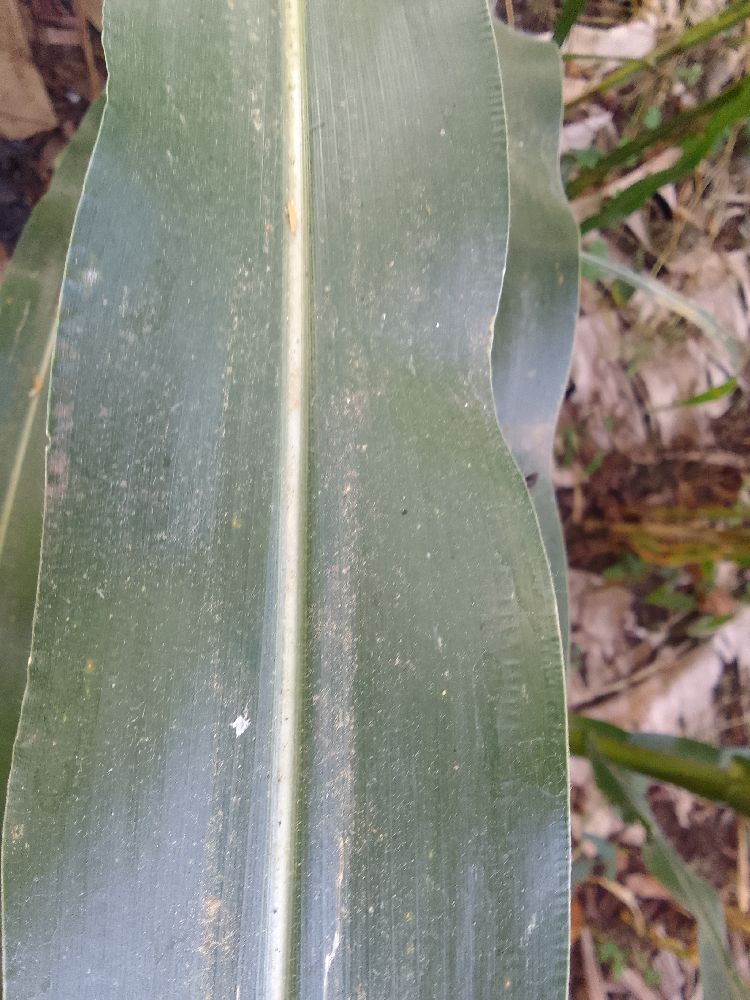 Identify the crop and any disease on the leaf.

maize, healthy
